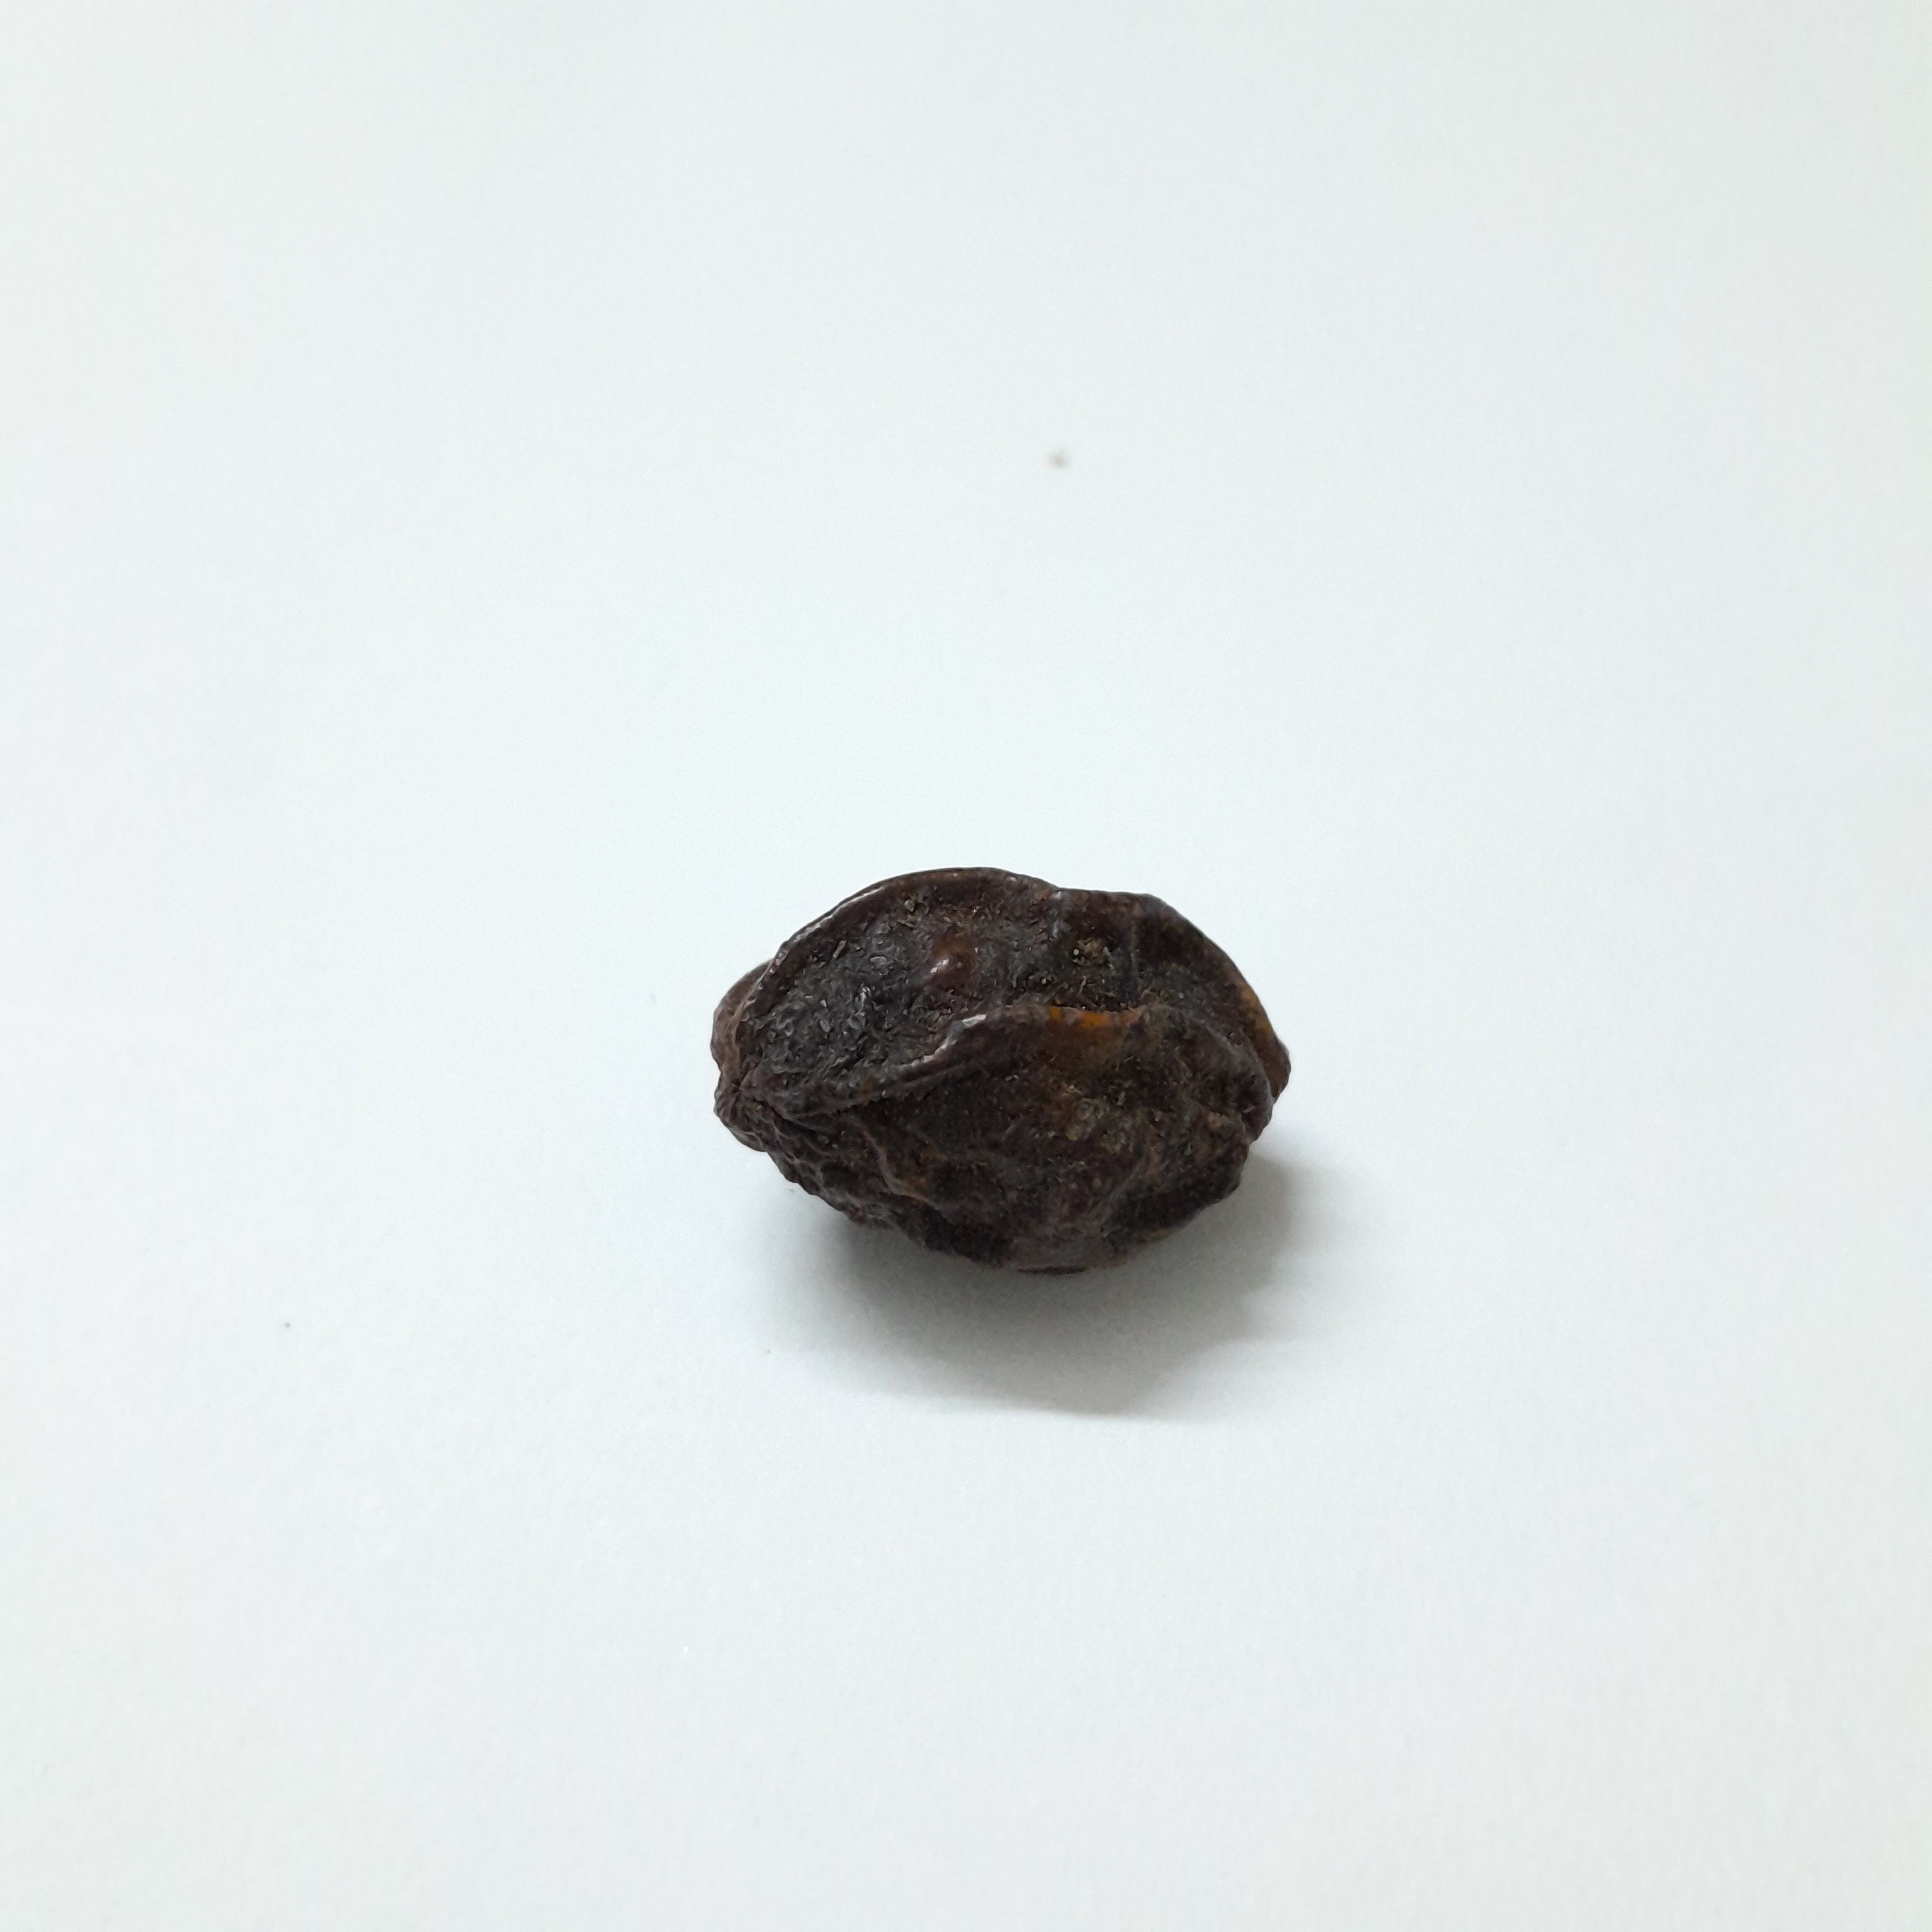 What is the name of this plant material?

kadukharik
